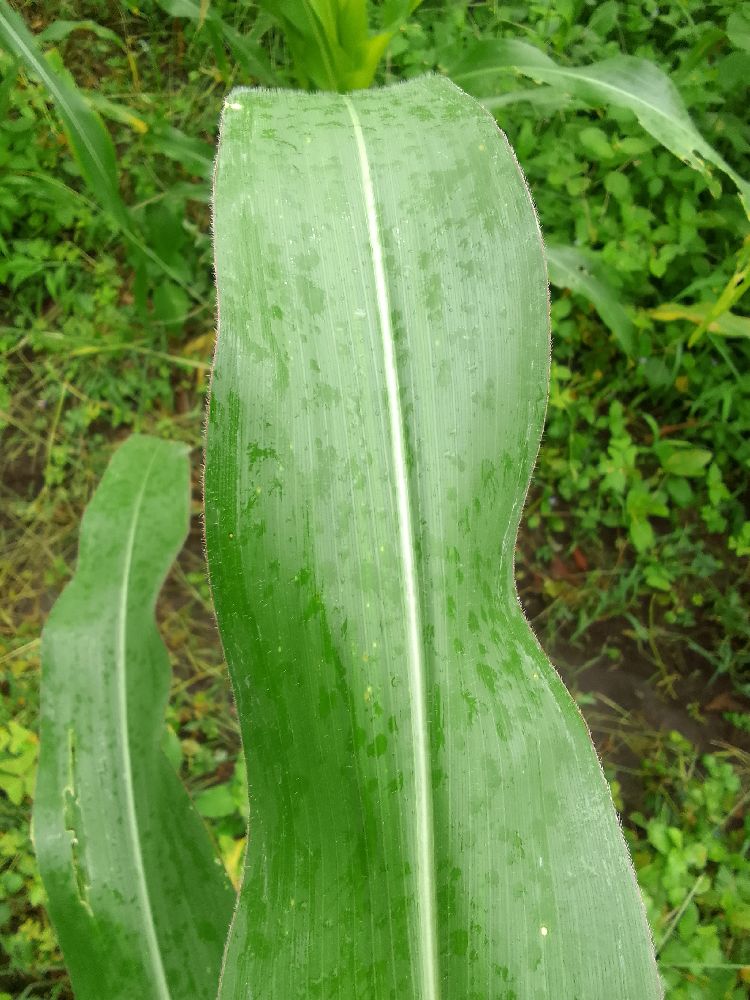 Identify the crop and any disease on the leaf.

maize, healthy
